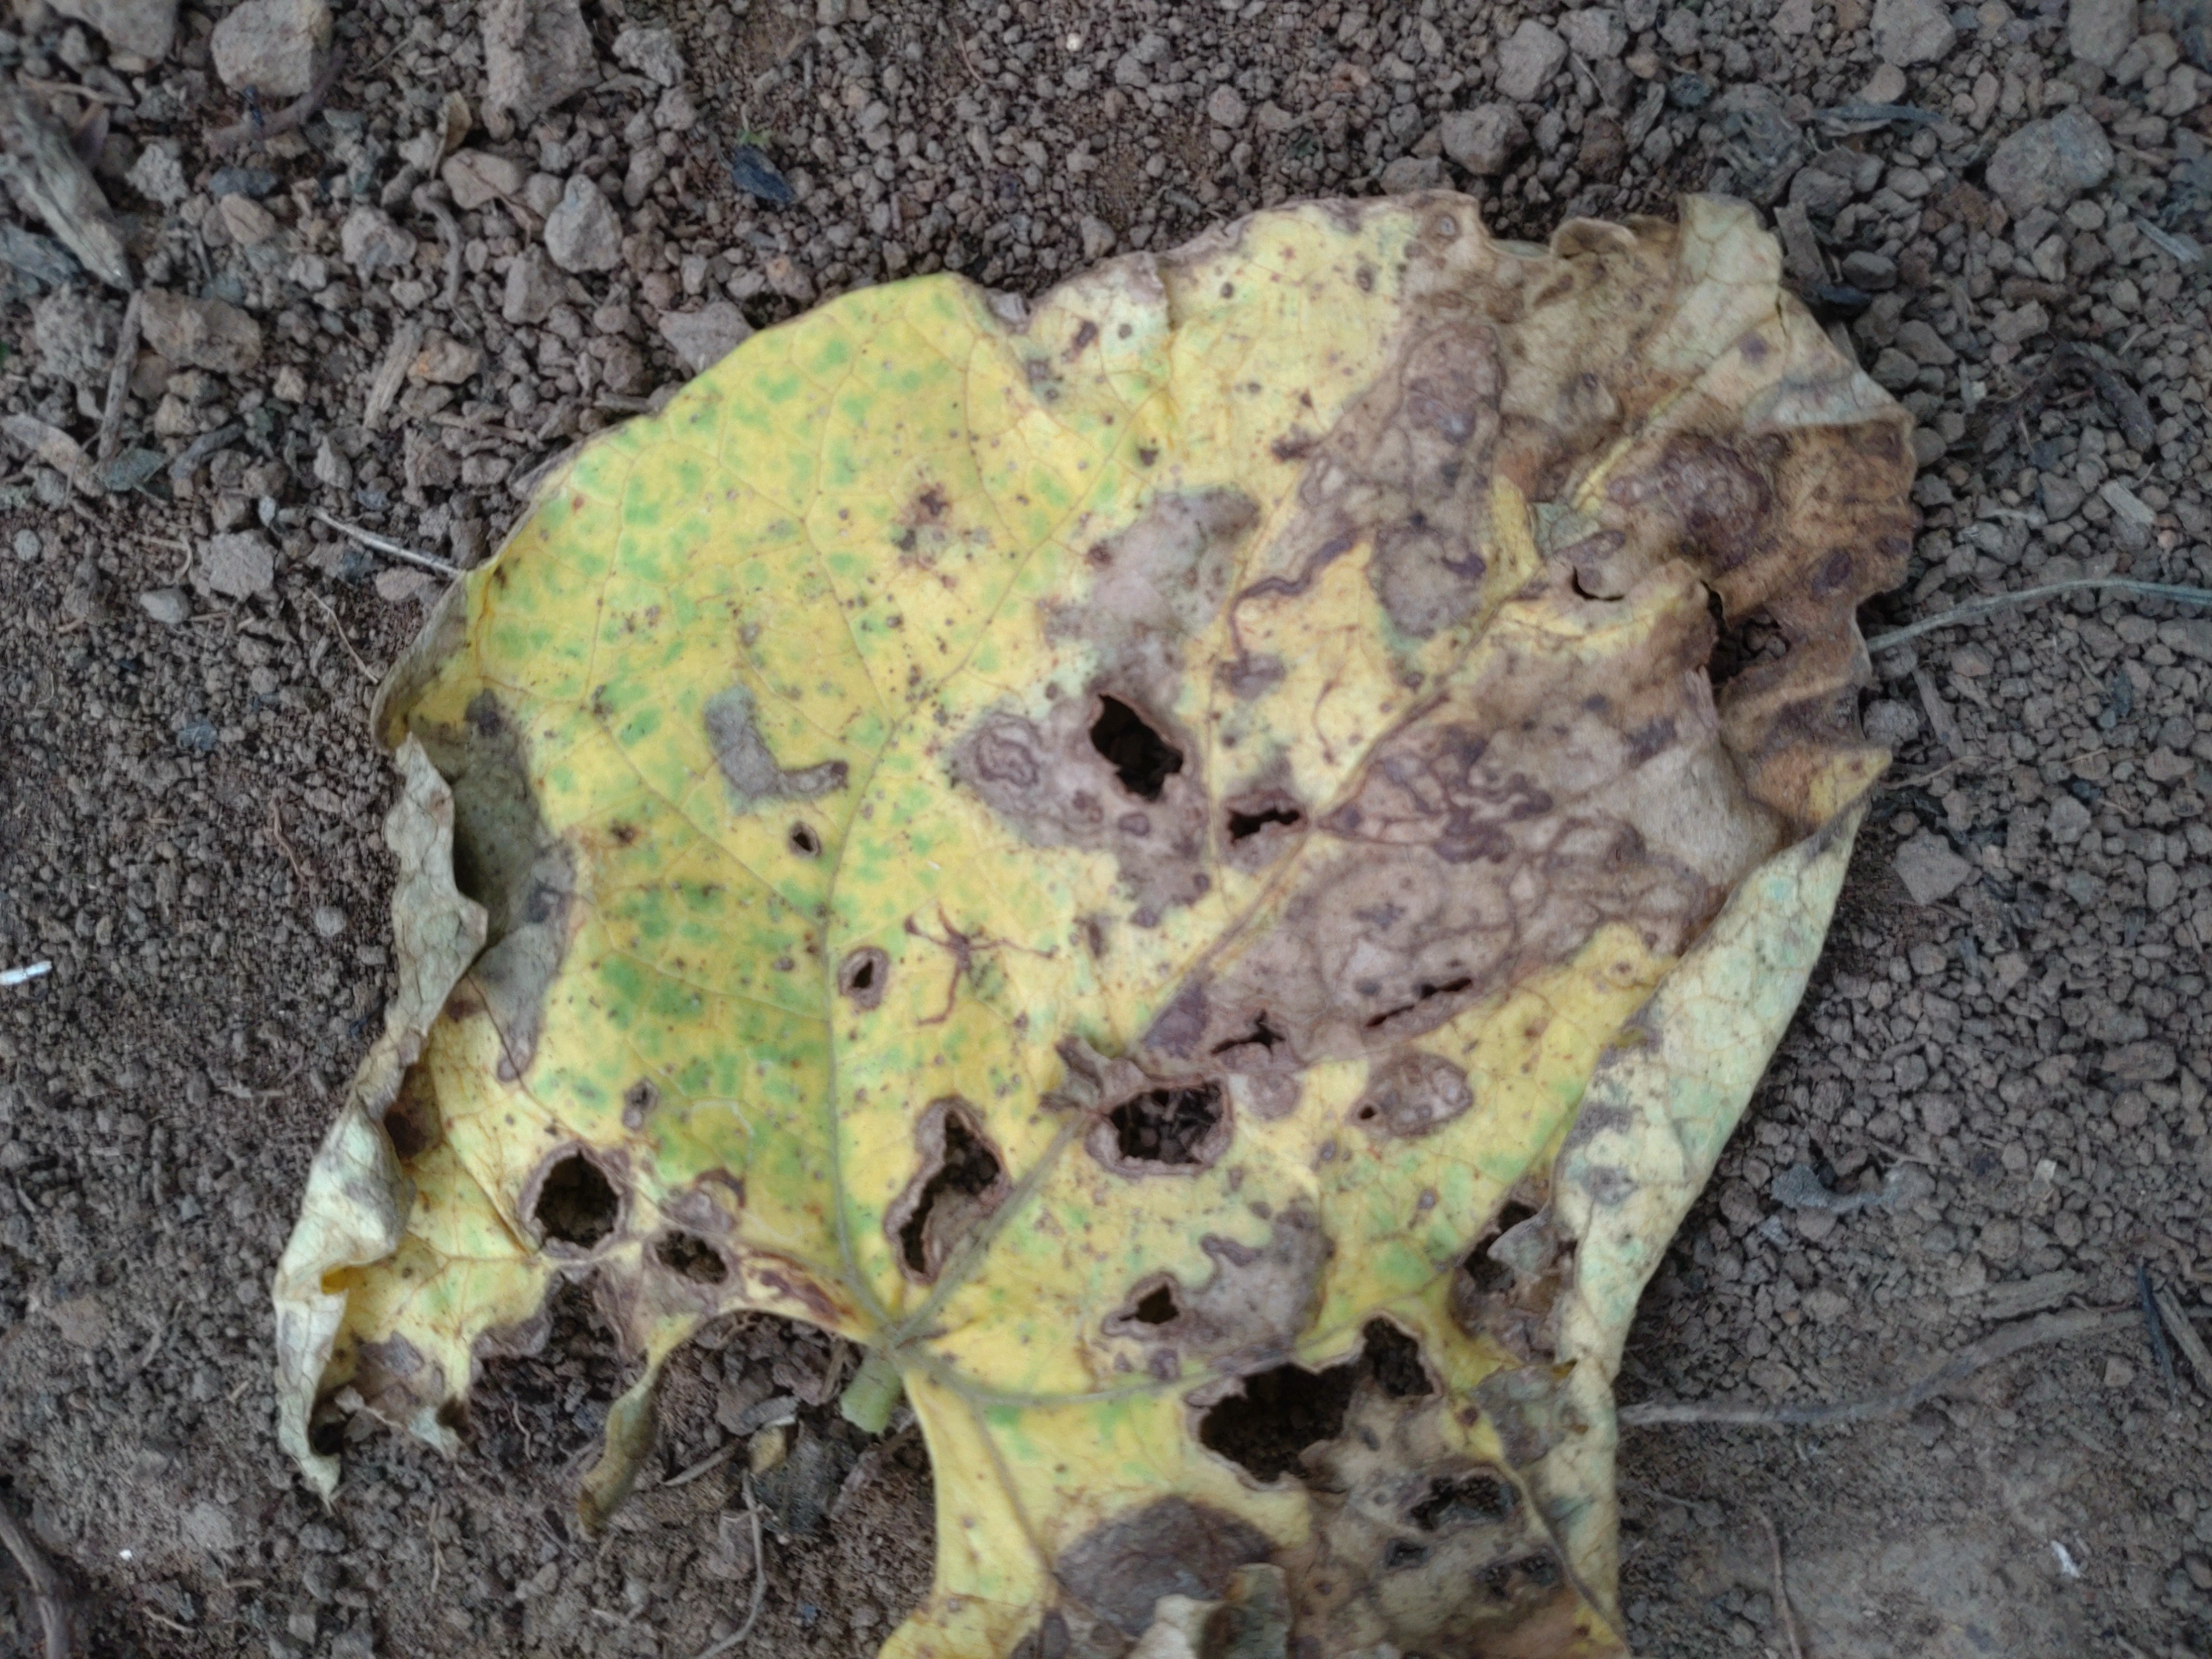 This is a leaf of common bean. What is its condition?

anthracnose
